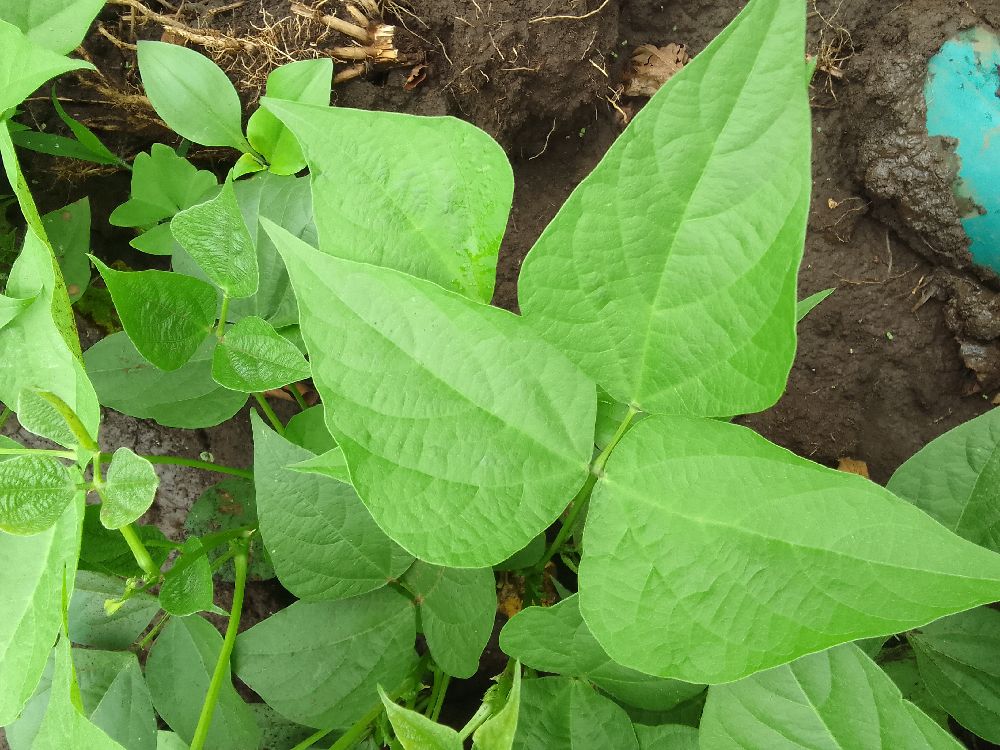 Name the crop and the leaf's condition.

common bean, healthy
